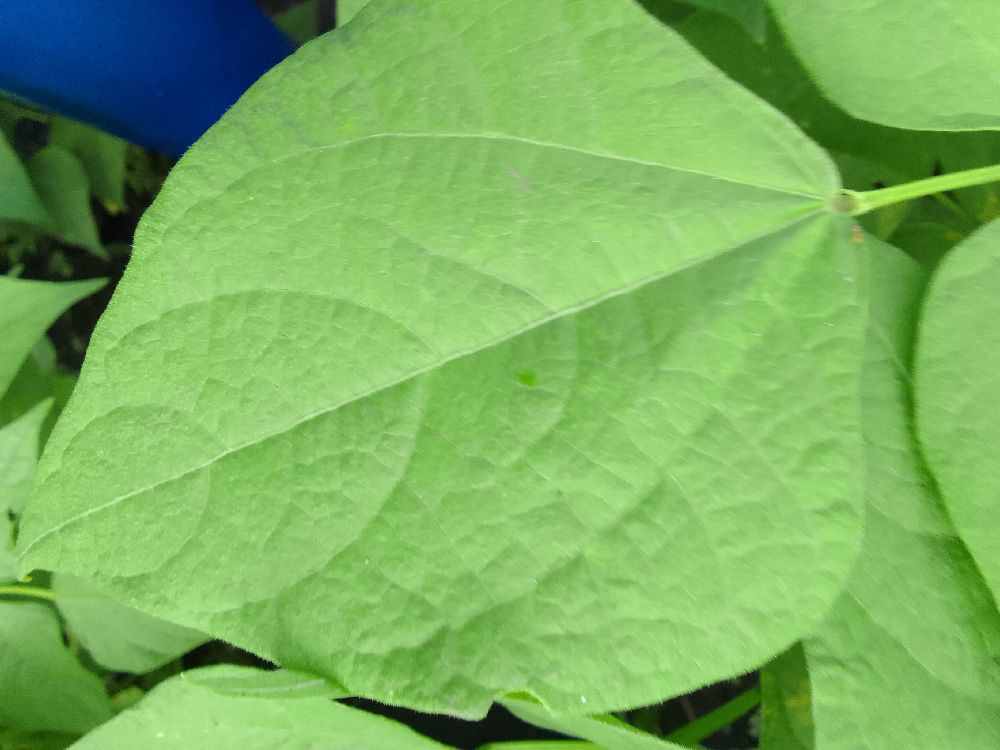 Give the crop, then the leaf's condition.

common bean, healthy
